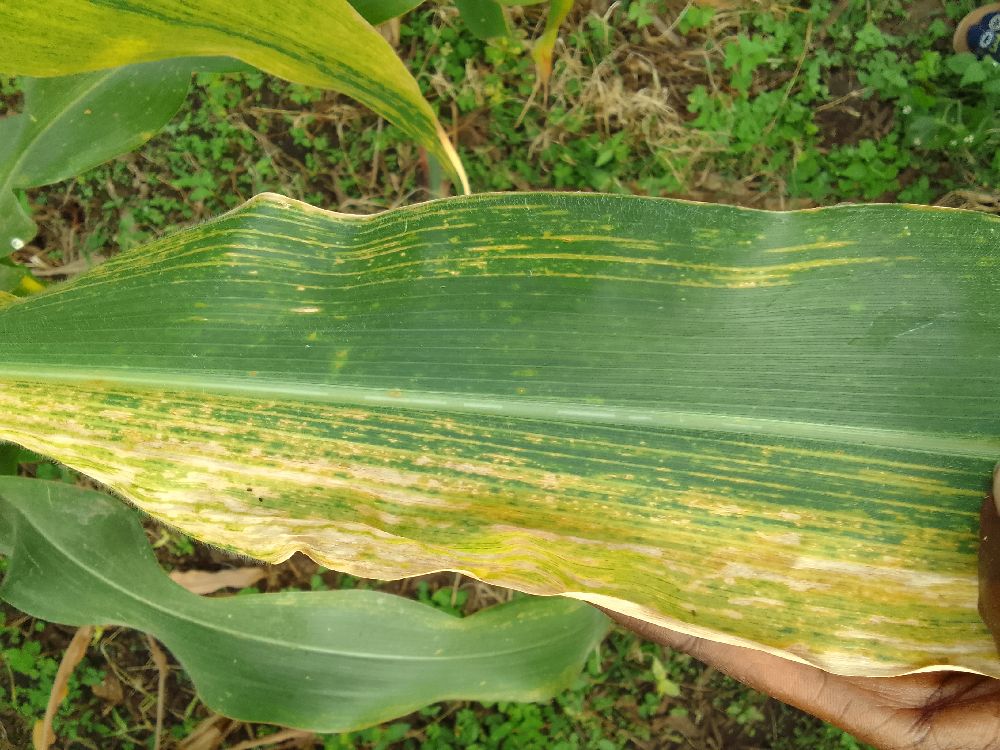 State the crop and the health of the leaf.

maize, maize lethal necrosis
